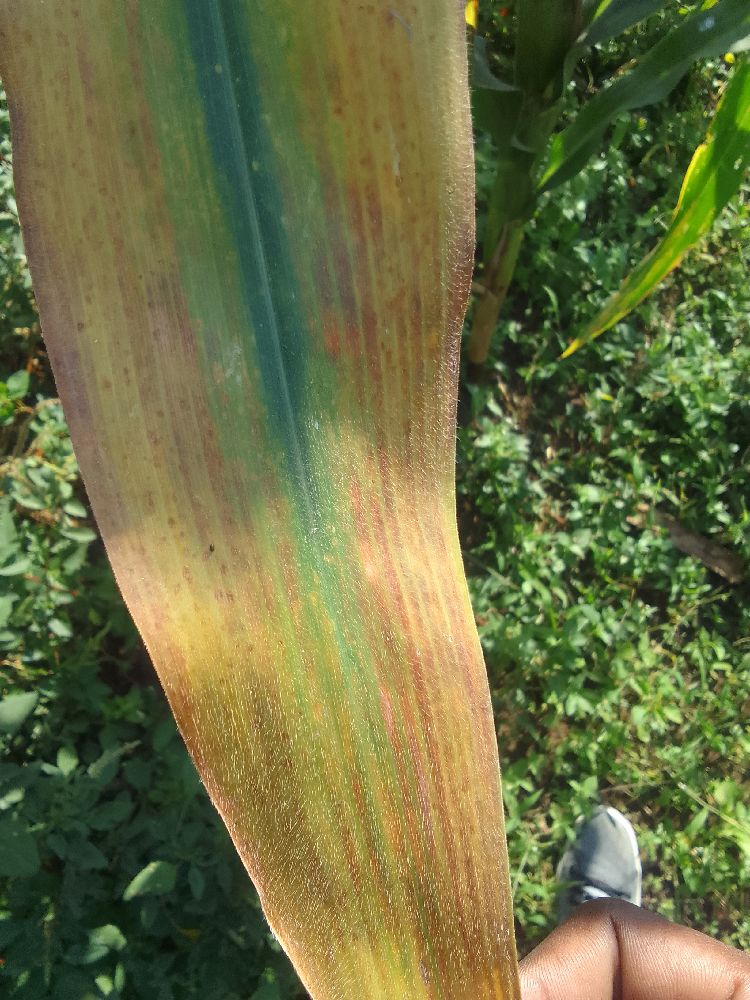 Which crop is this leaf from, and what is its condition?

maize, maize lethal necrosis
